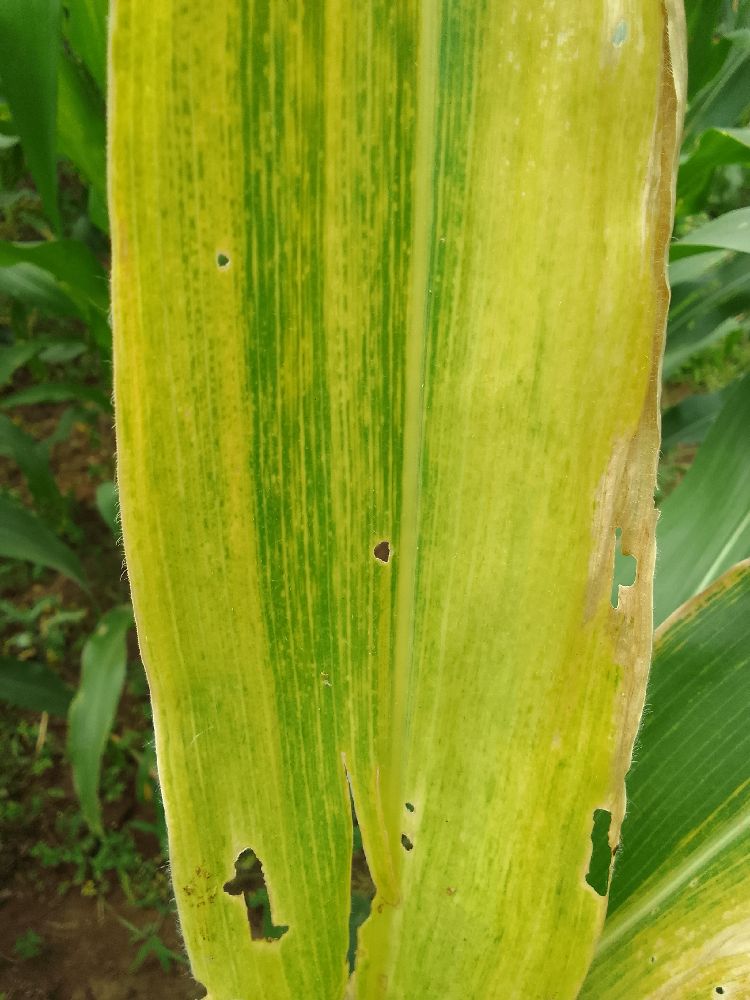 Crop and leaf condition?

maize, maize lethal necrosis
